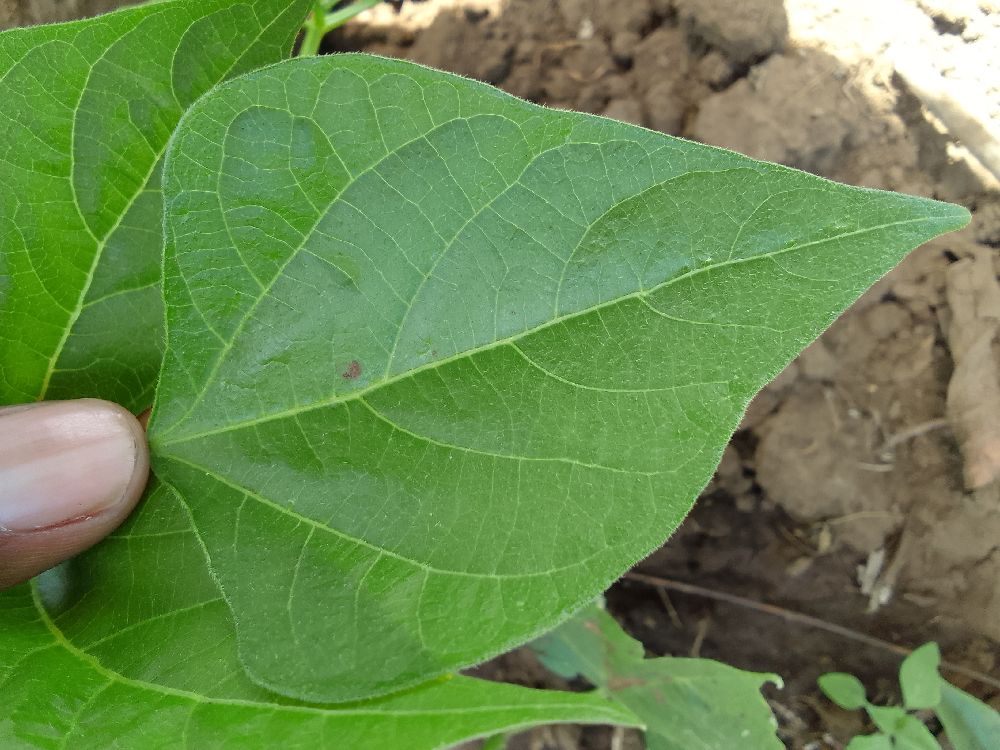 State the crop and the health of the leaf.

common bean, healthy
